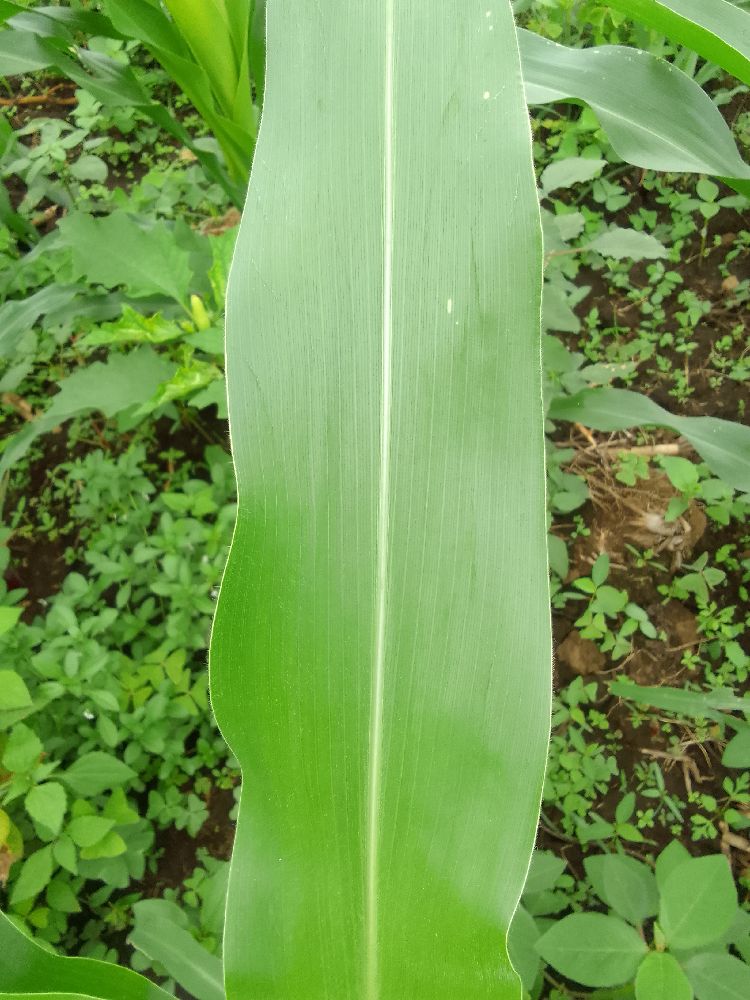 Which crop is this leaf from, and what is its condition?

maize, healthy
